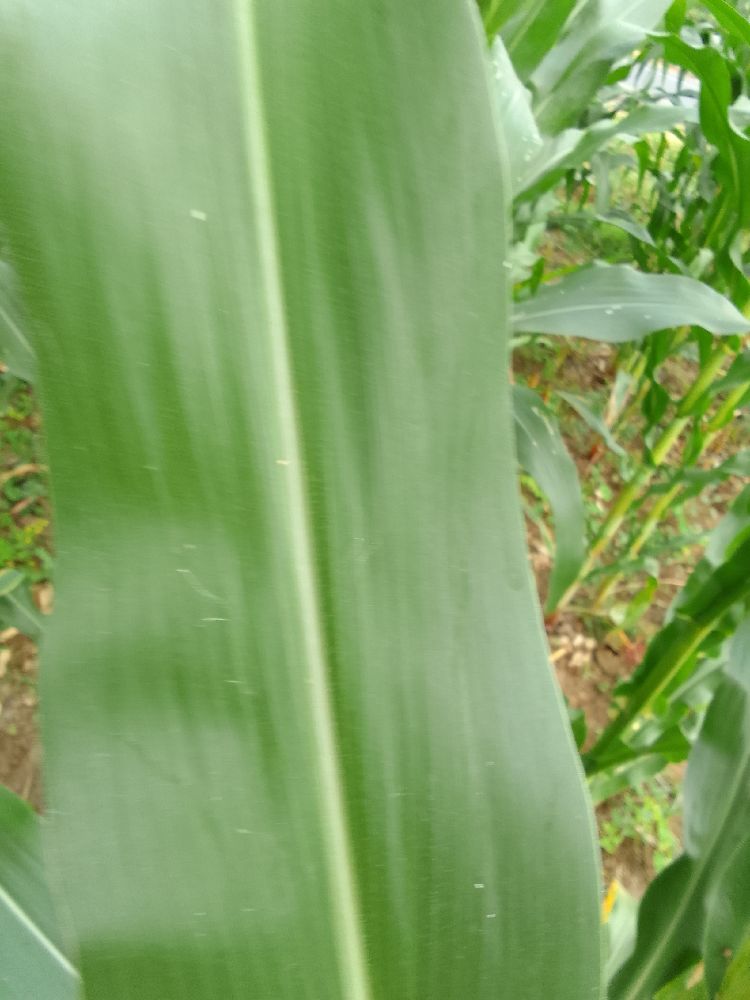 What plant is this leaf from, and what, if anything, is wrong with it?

maize, healthy
